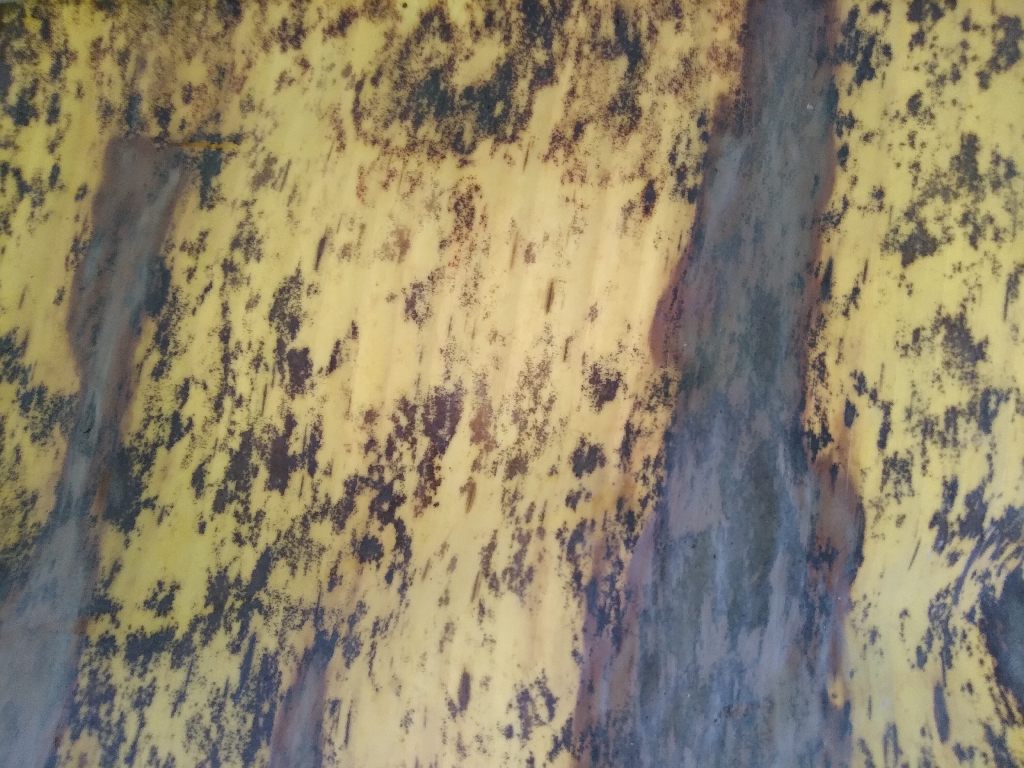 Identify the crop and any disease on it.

banana, black sigatoka
